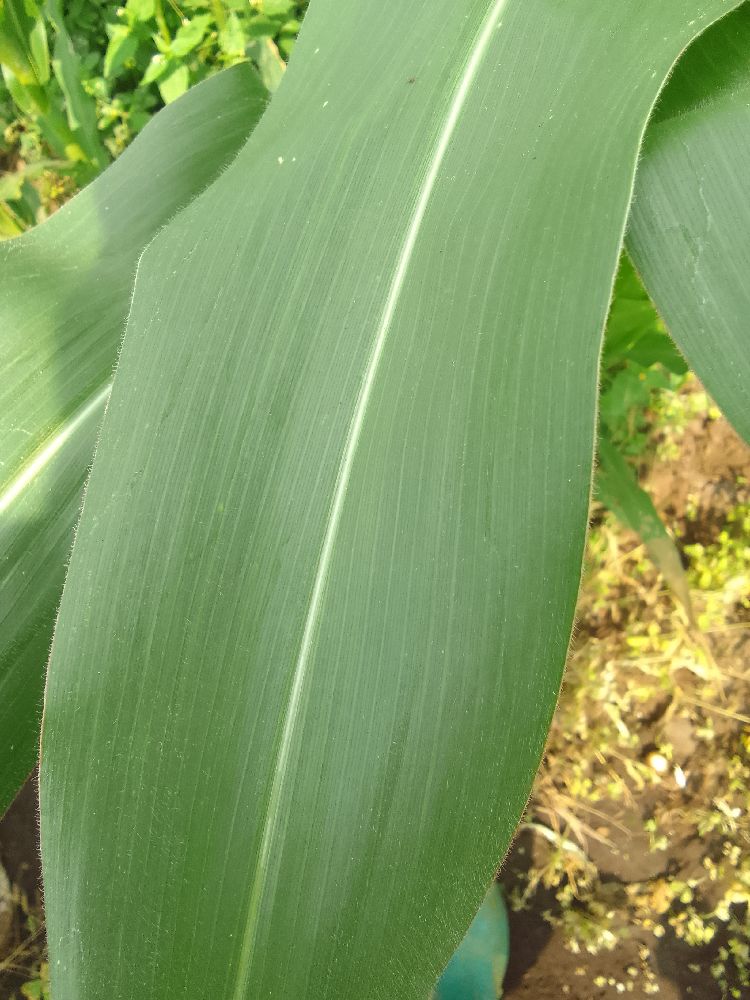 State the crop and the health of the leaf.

maize, healthy
